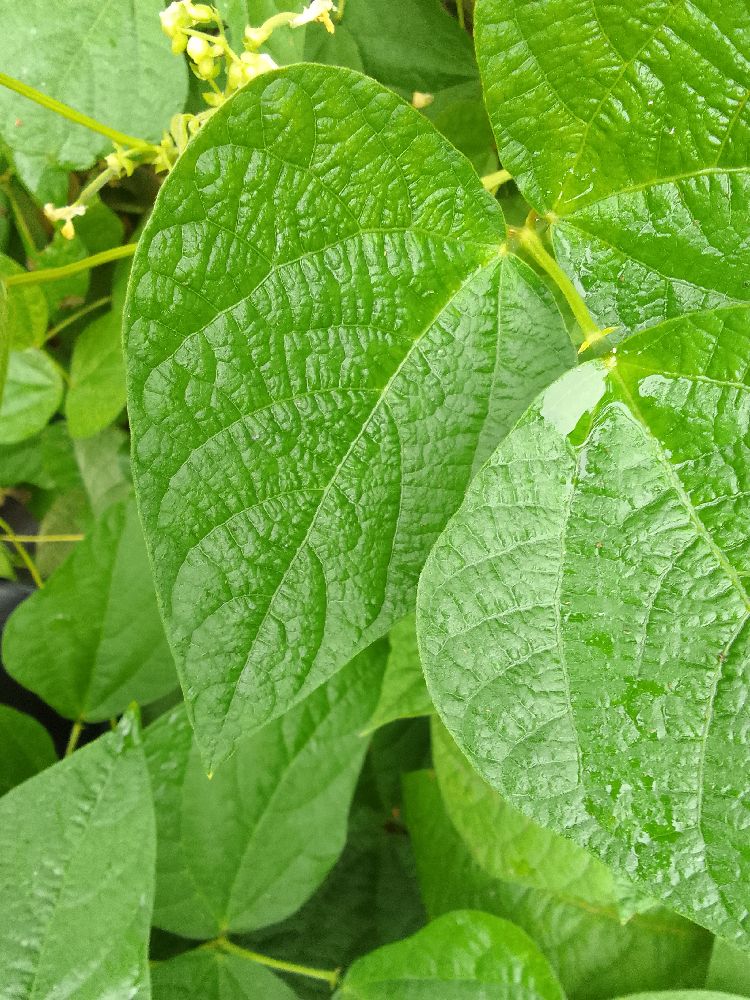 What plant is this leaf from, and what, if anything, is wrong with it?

common bean, healthy
